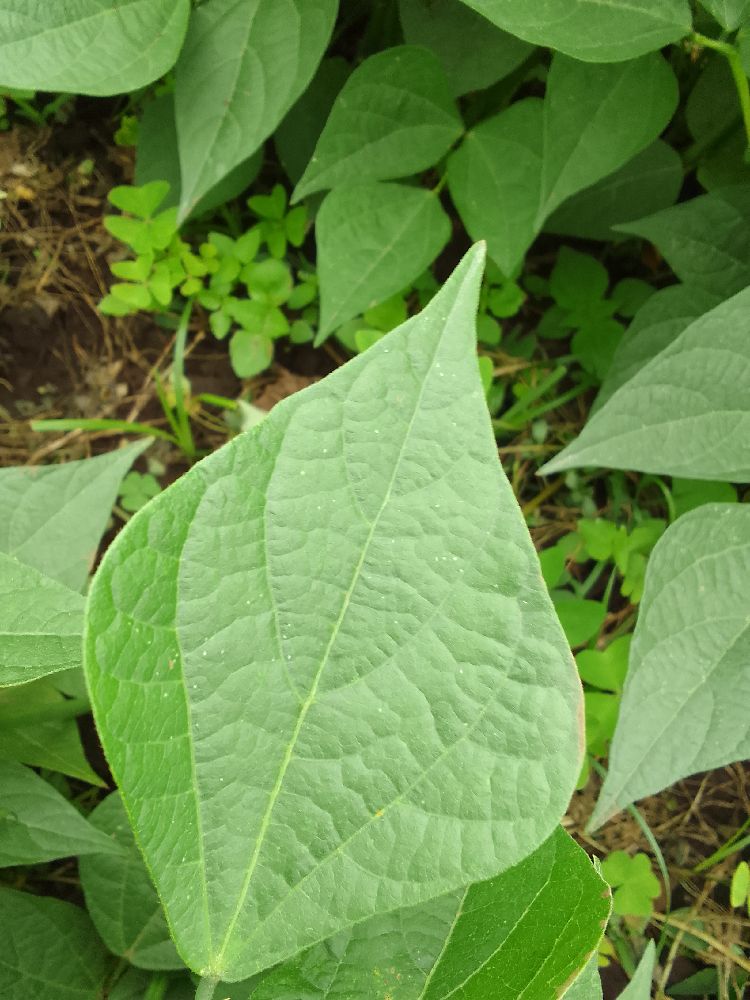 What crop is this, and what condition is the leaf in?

common bean, healthy
